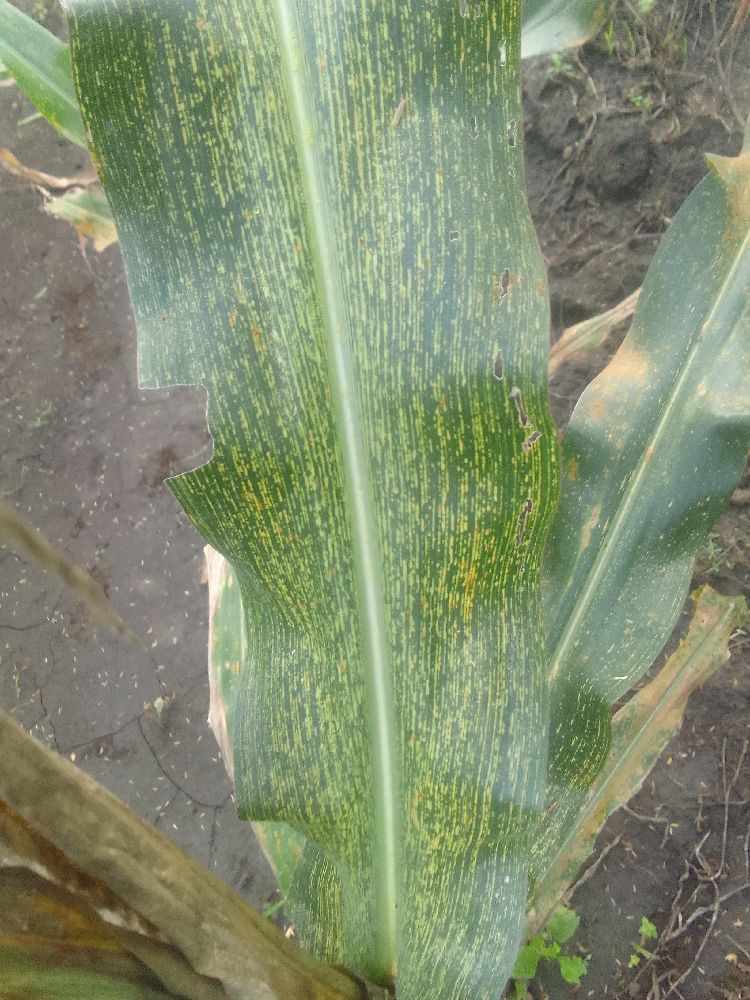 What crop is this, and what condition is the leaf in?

maize, maize streak virus
